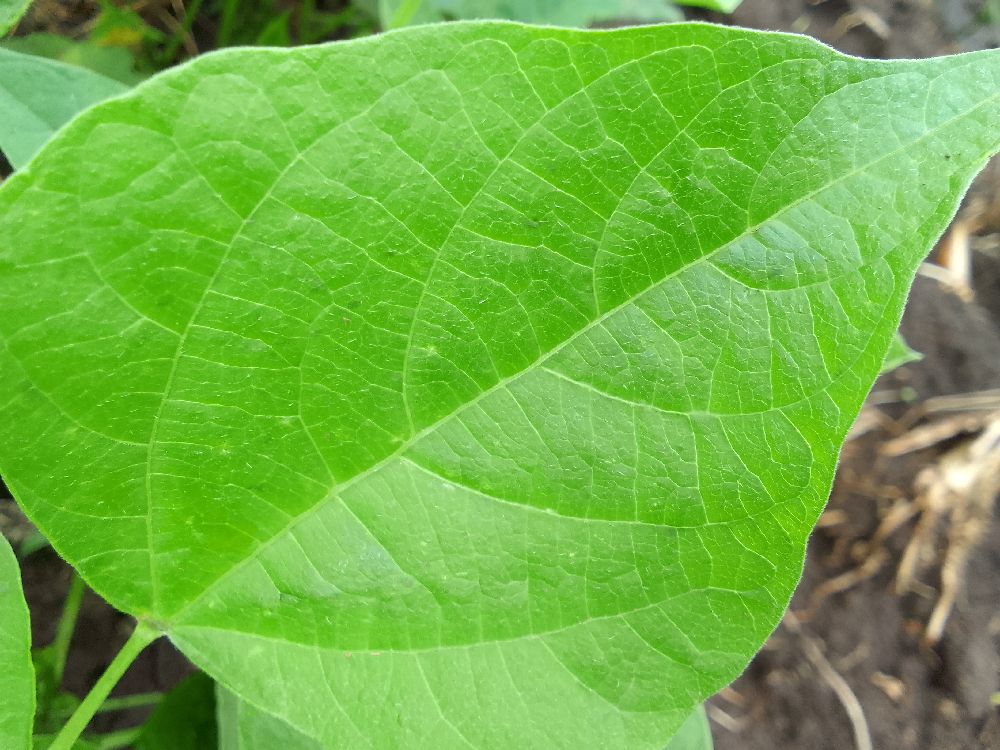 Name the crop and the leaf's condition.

common bean, healthy
